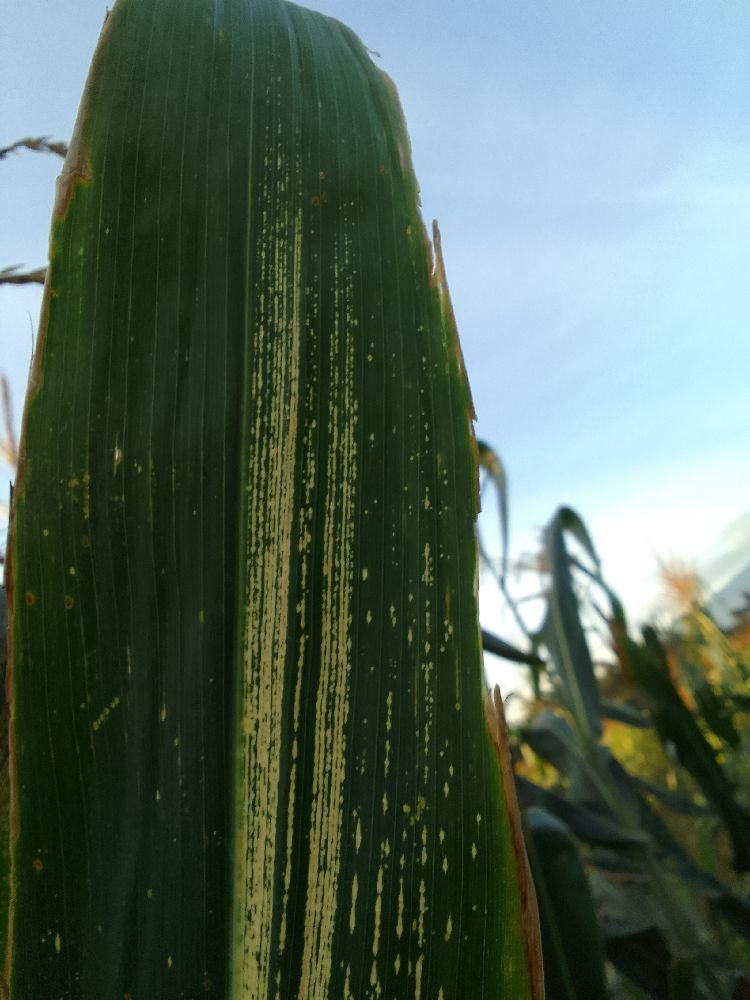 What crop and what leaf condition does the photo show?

maize, maize streak virus
